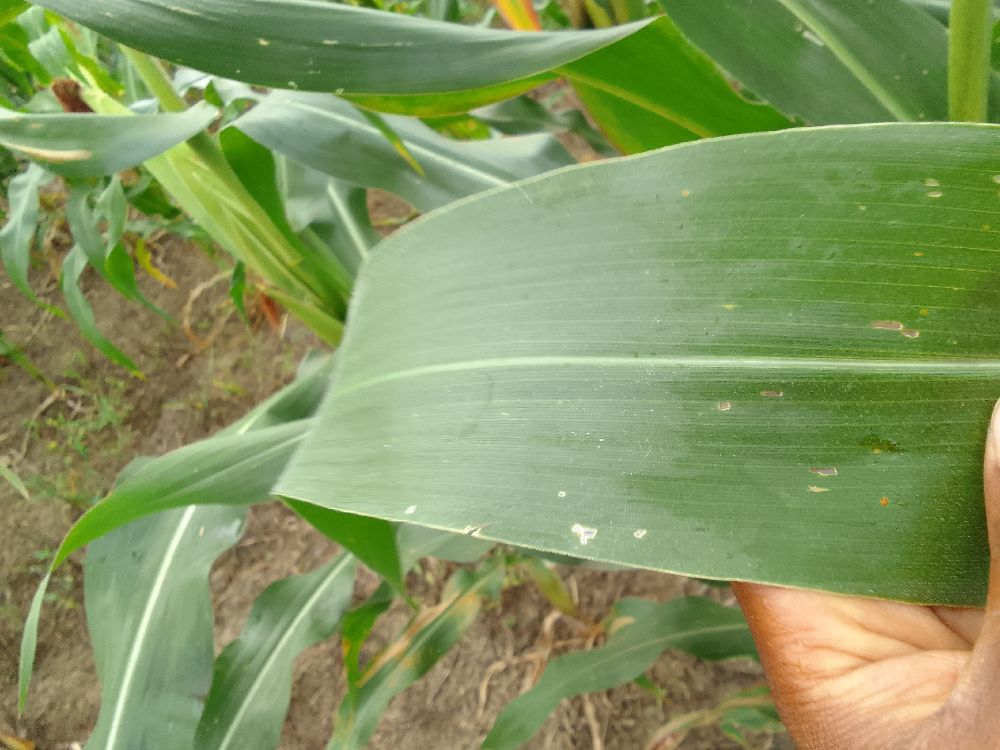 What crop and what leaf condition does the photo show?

maize, healthy
